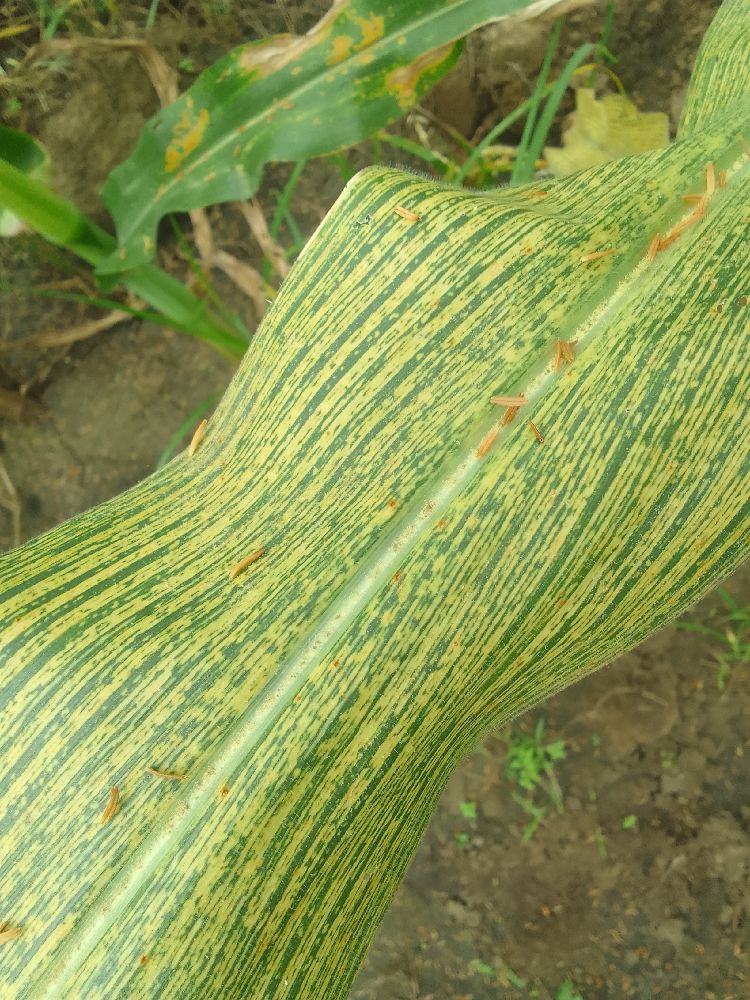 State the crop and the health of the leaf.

maize, maize streak virus
